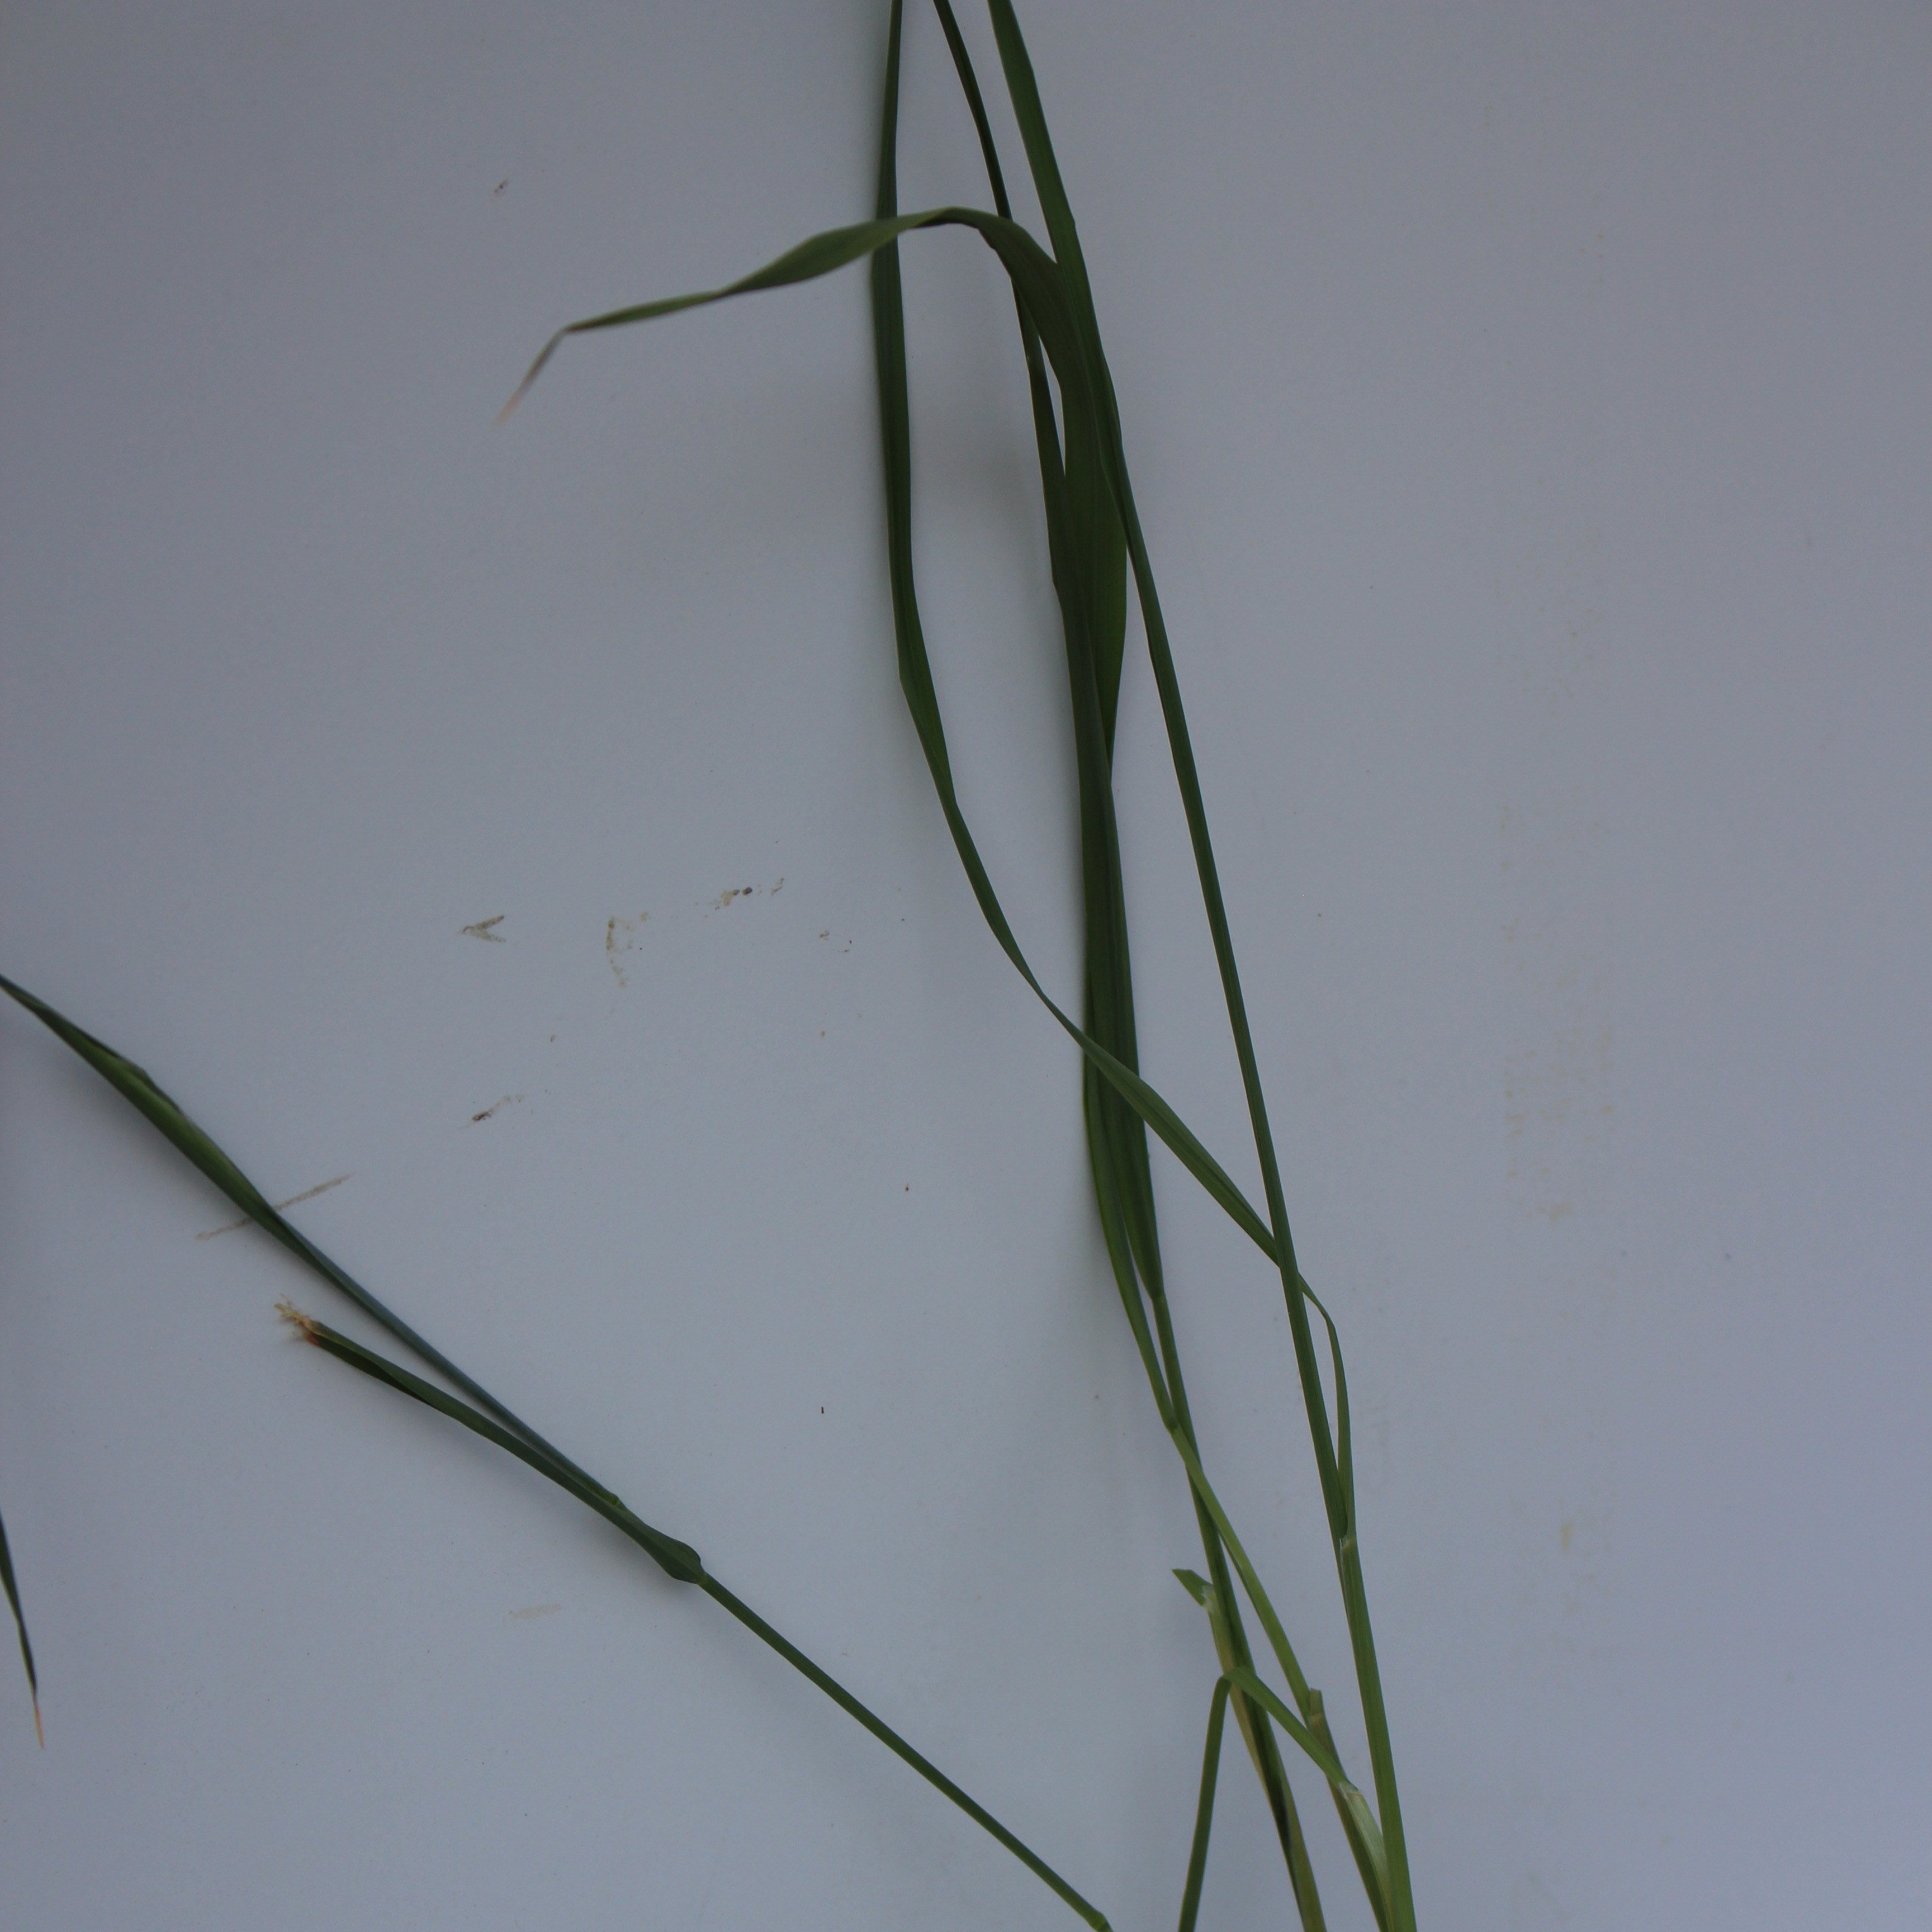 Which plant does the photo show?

Avena sterilis
